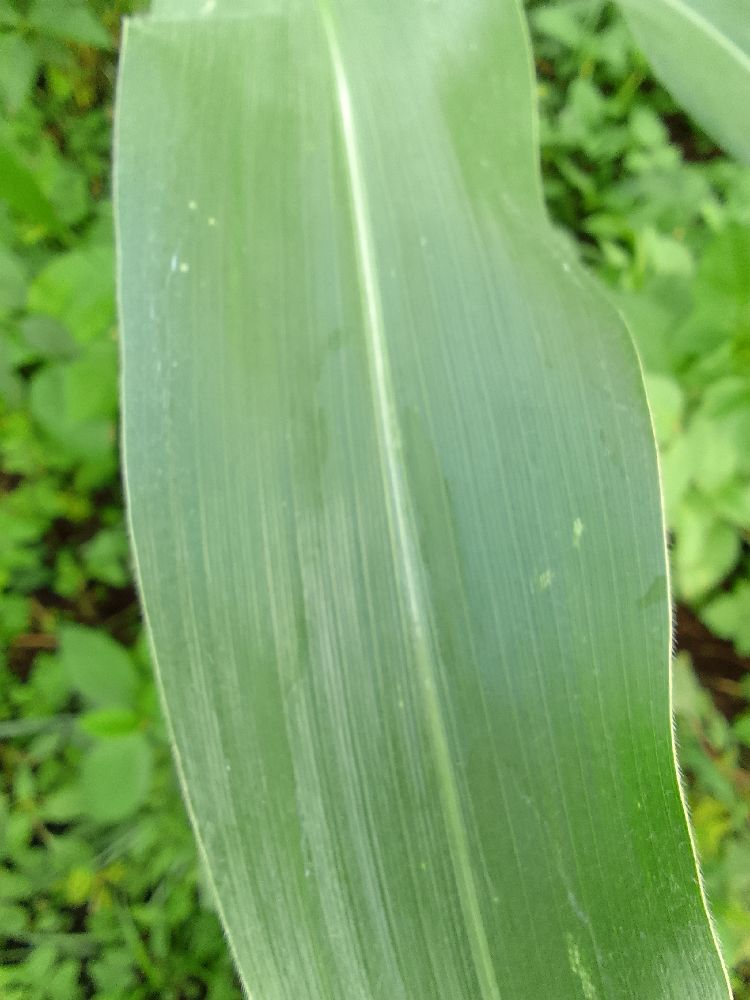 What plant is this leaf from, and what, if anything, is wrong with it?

maize, healthy
